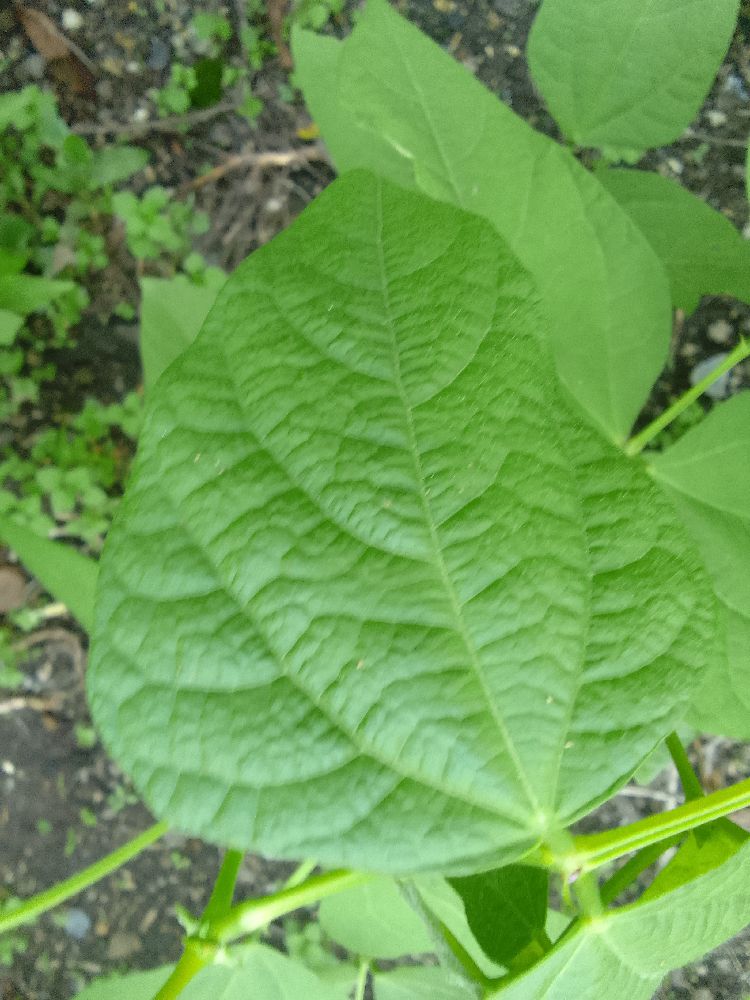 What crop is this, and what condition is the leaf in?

common bean, healthy
